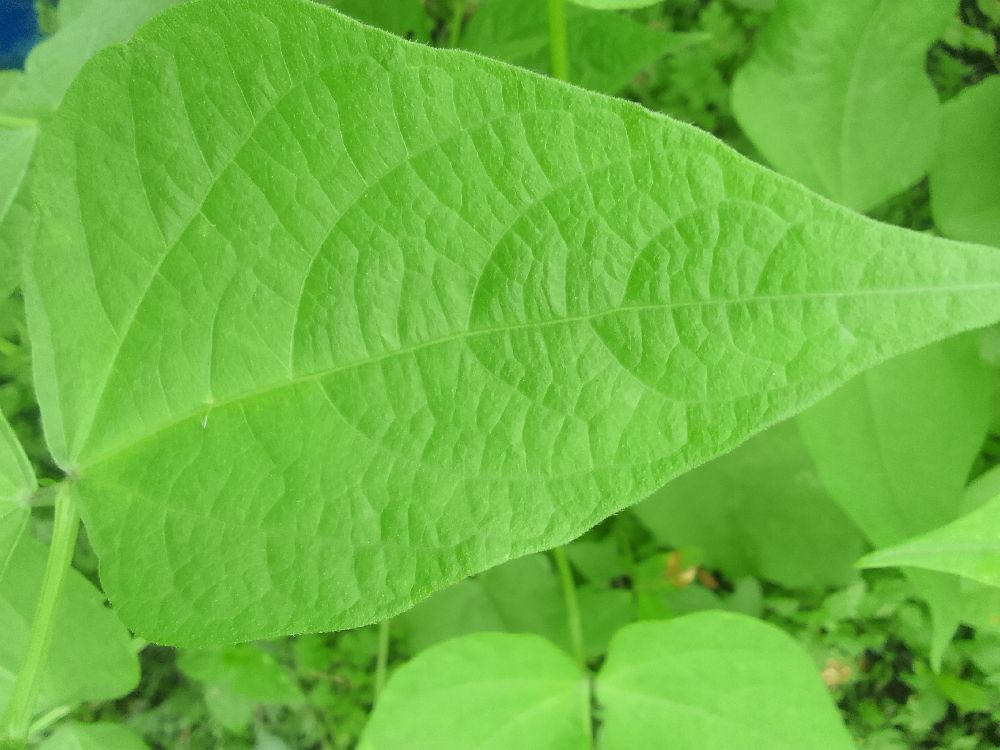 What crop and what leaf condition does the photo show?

common bean, healthy
